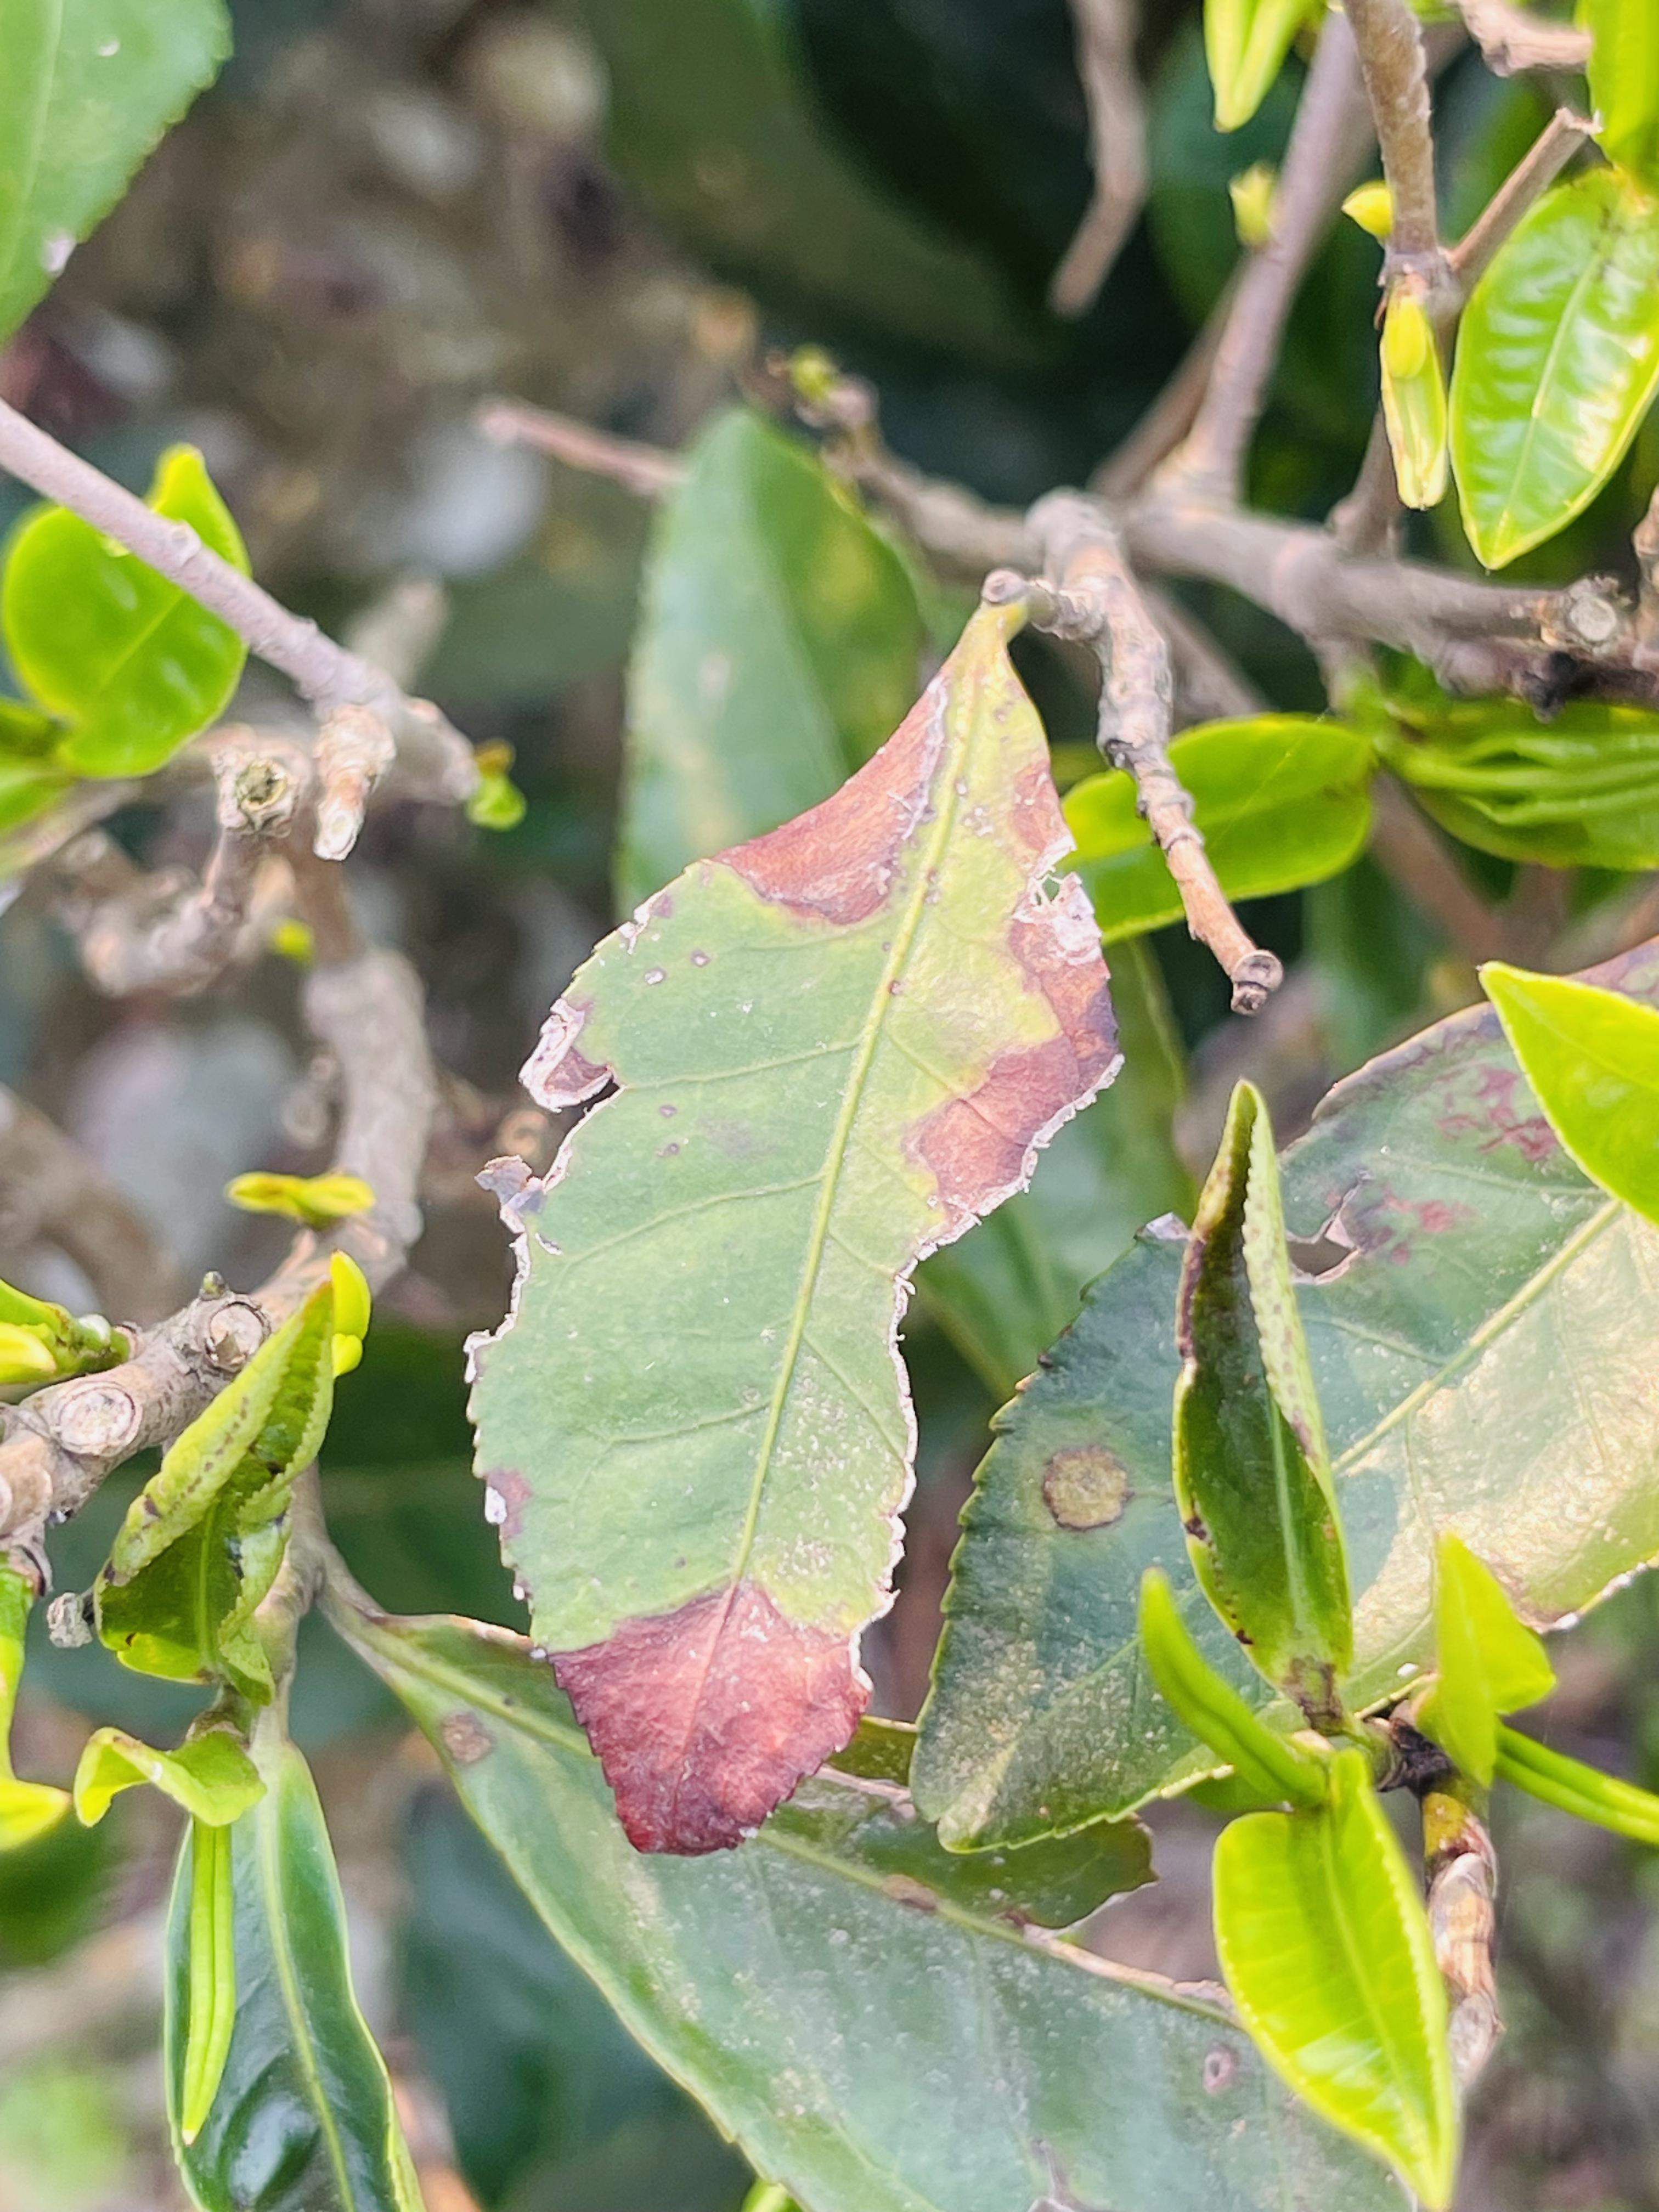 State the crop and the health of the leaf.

tea, blight
